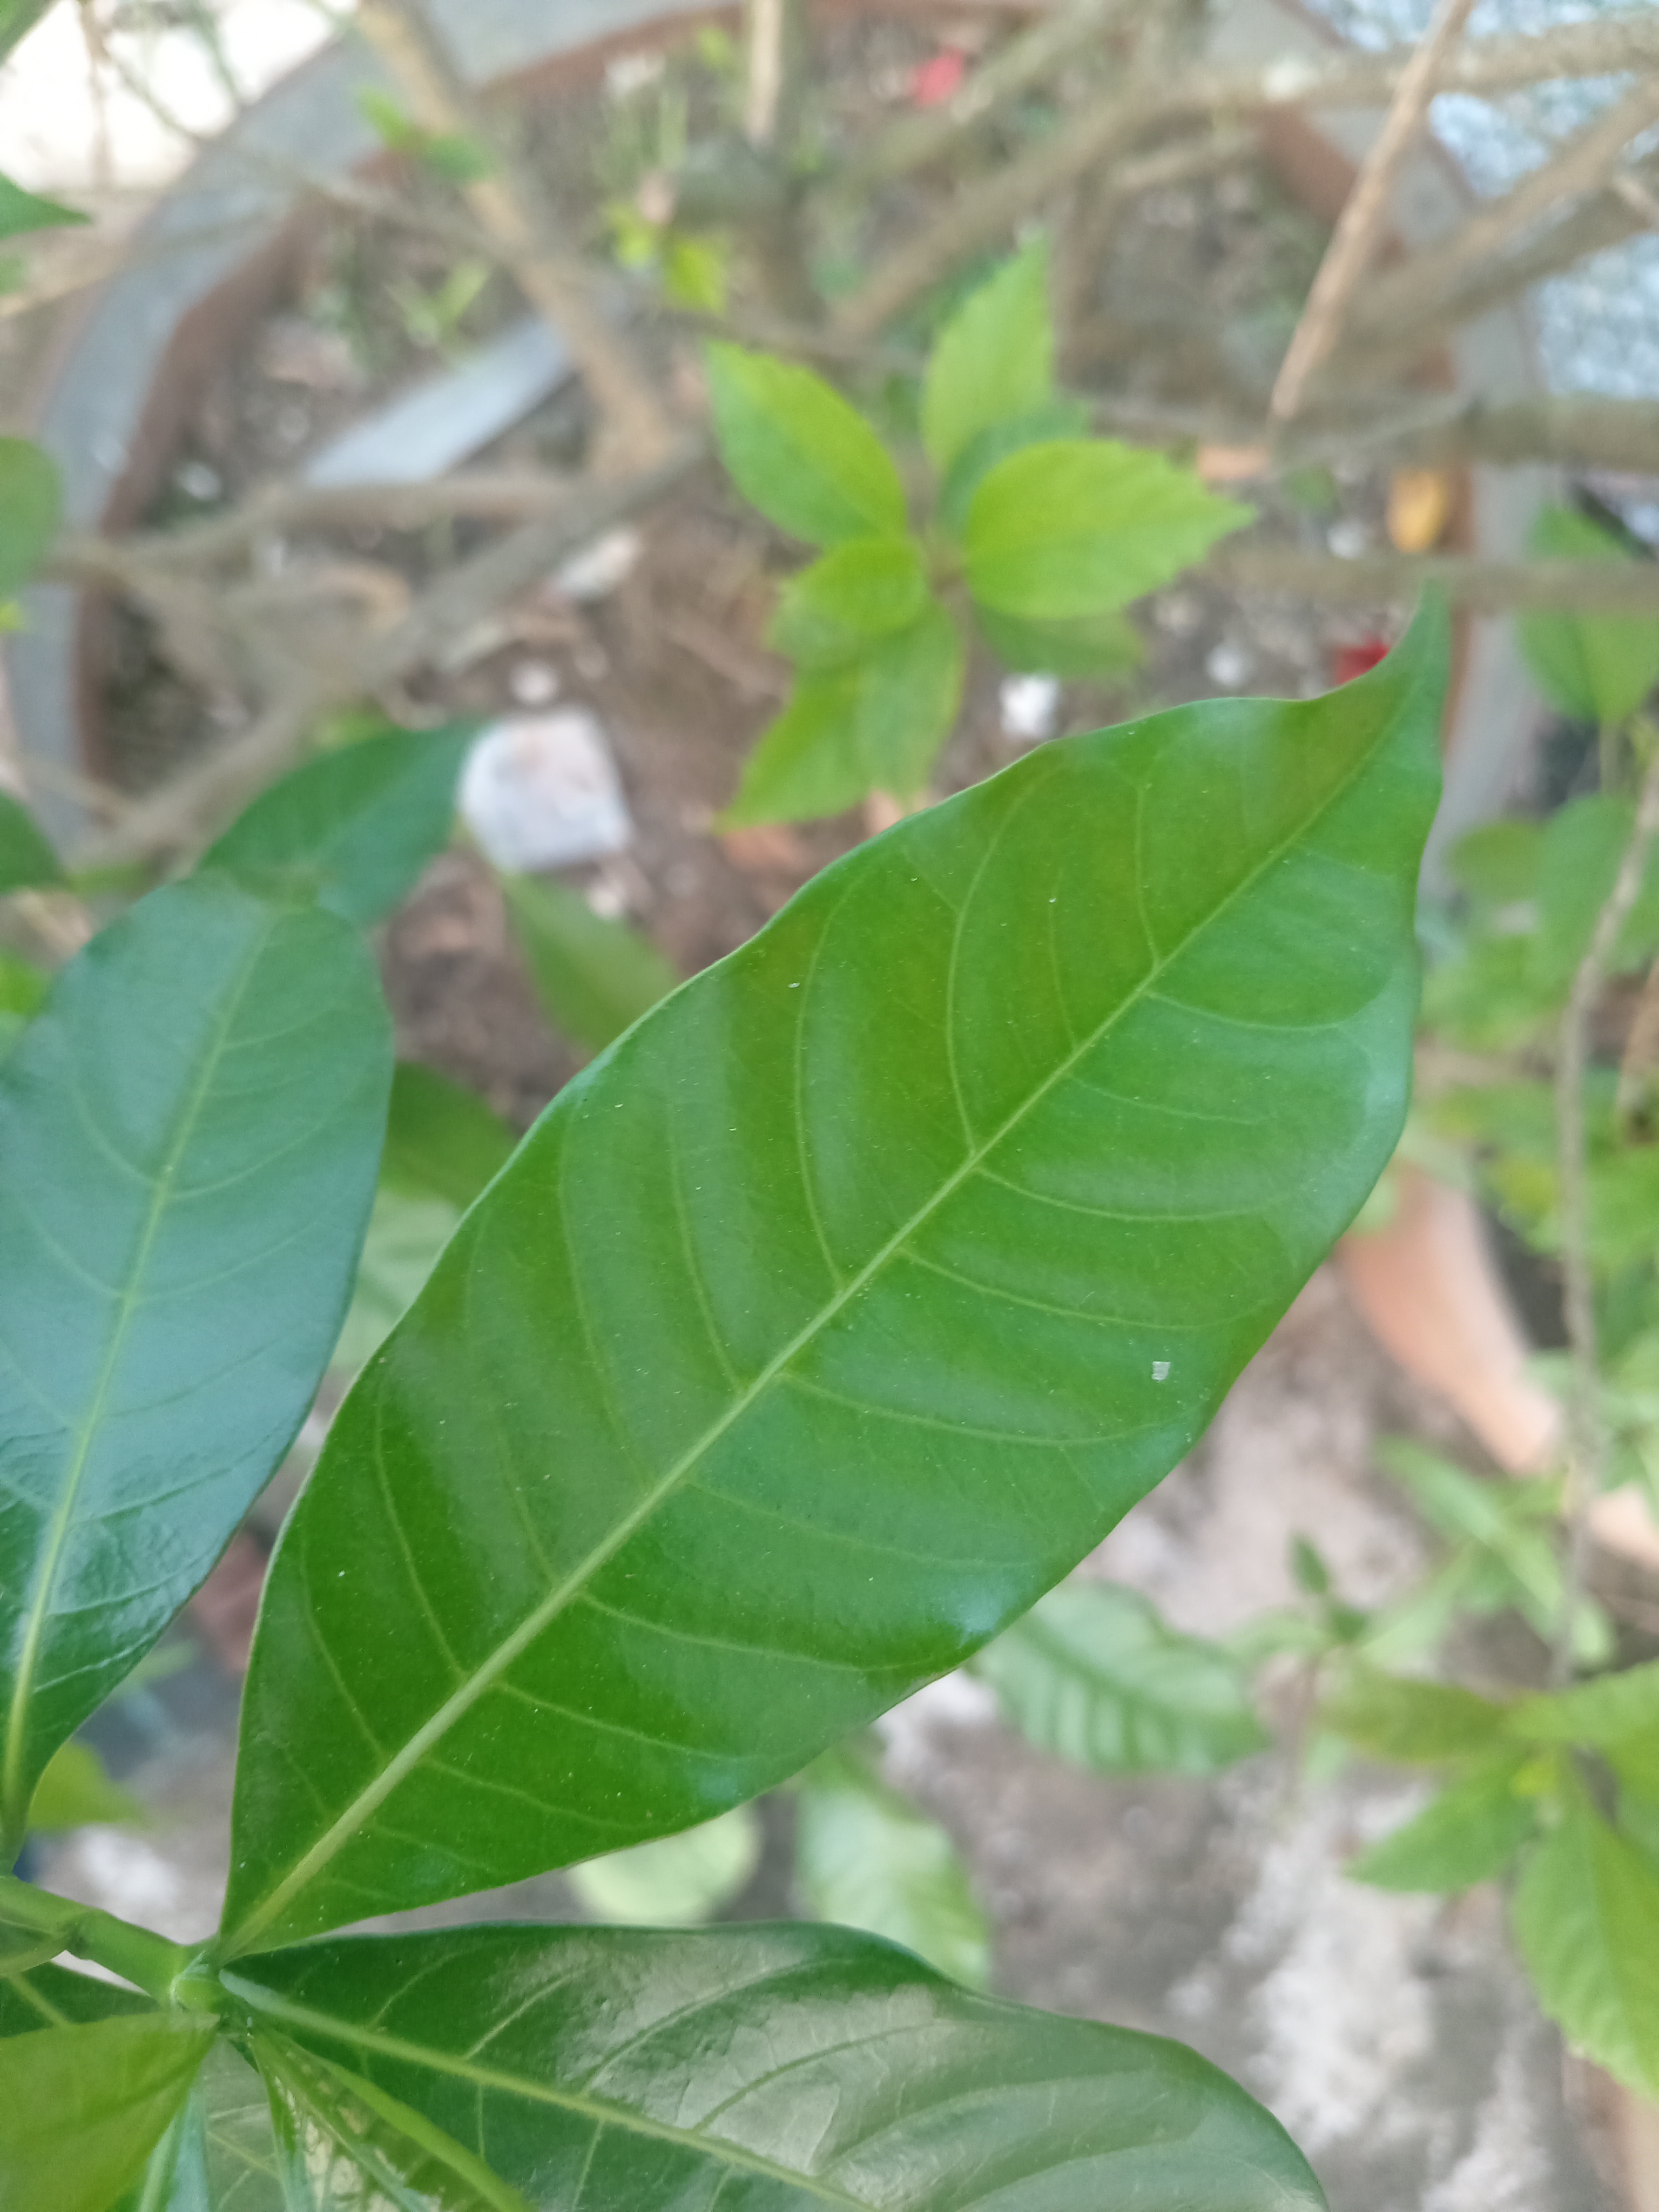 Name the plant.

togor
